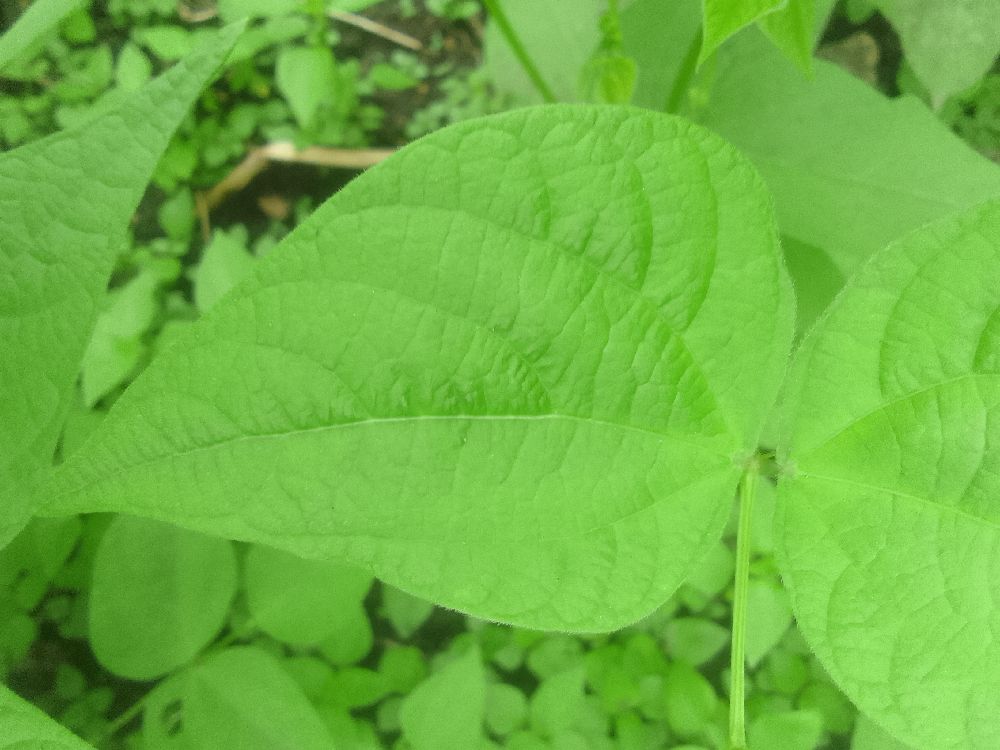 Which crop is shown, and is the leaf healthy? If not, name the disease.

common bean, healthy
